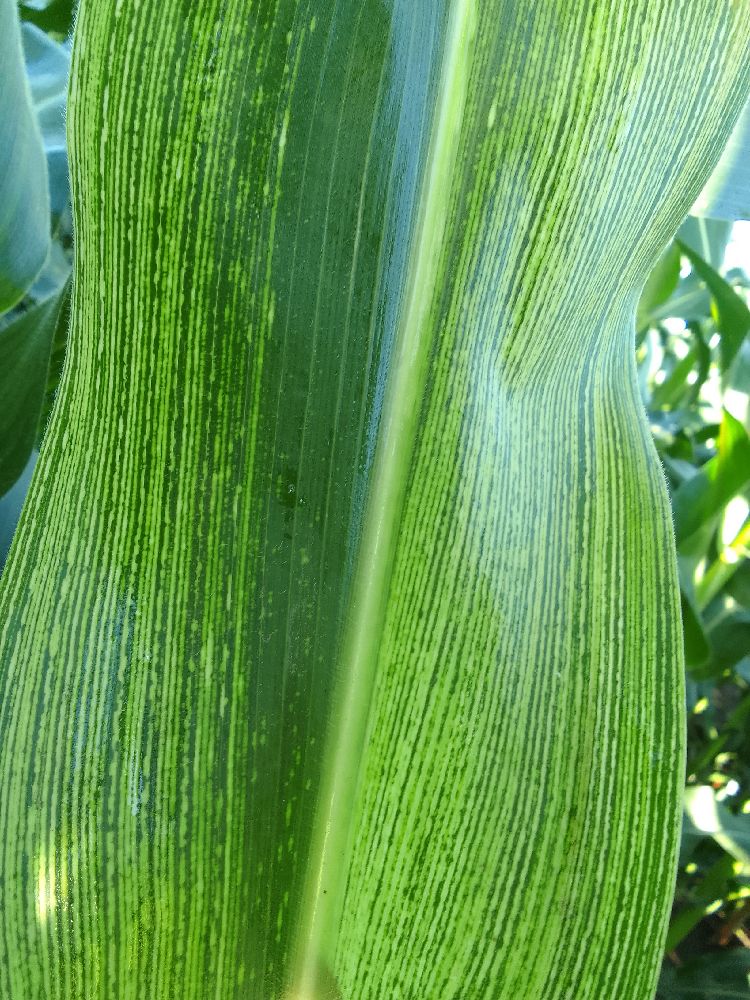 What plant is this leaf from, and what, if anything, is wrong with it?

maize, maize streak virus
